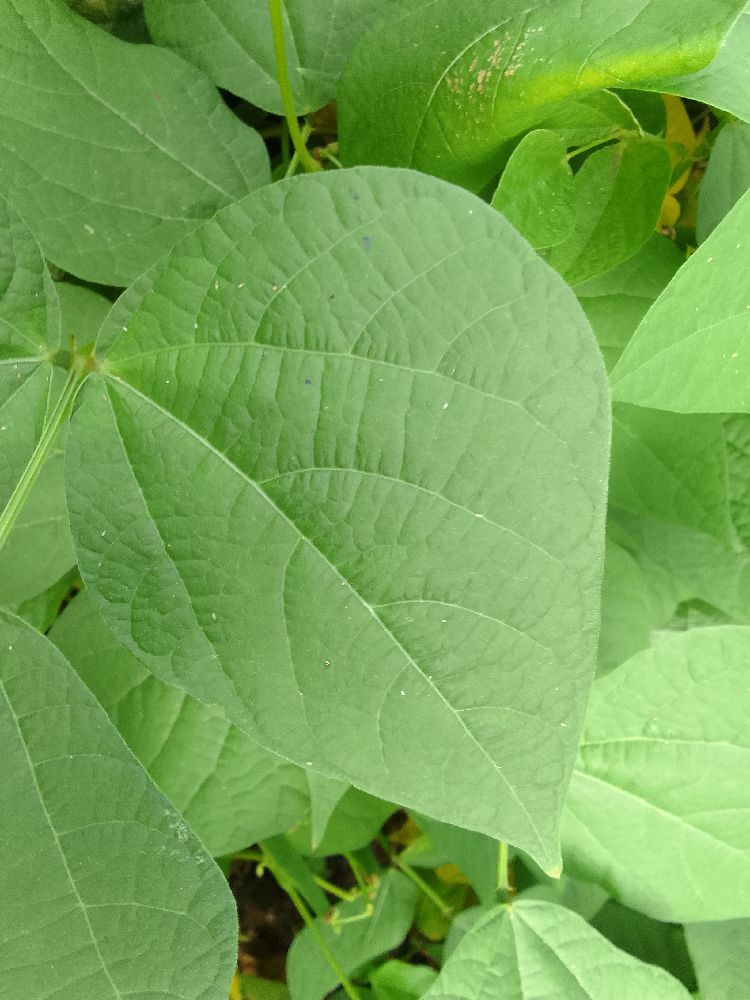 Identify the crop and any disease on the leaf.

common bean, healthy
